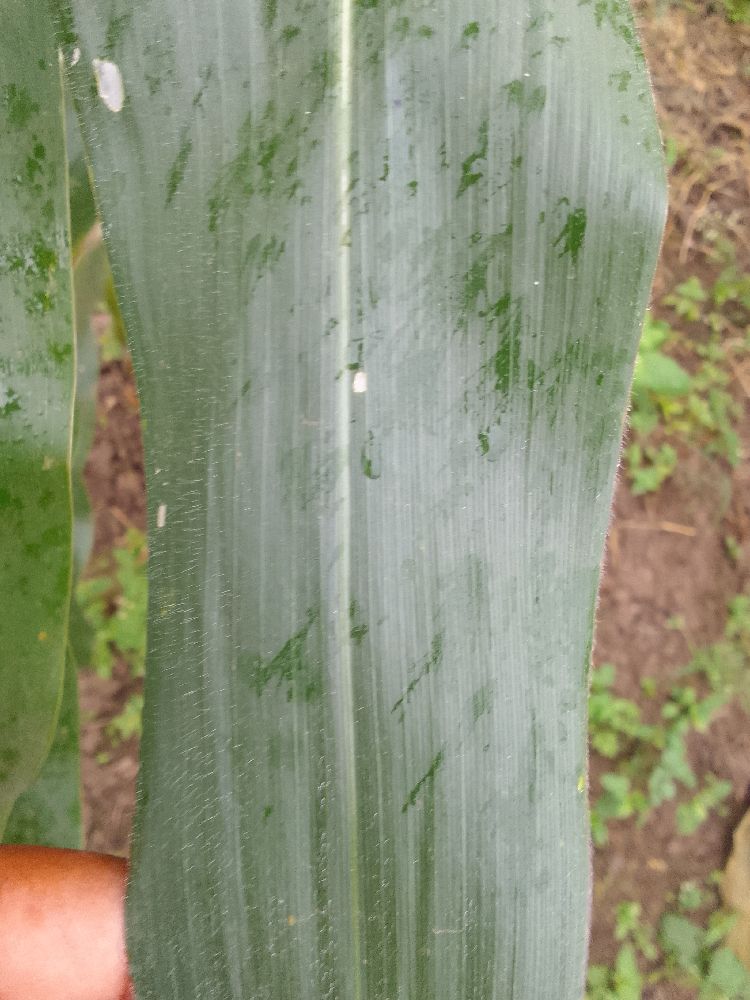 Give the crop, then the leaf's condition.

maize, healthy
